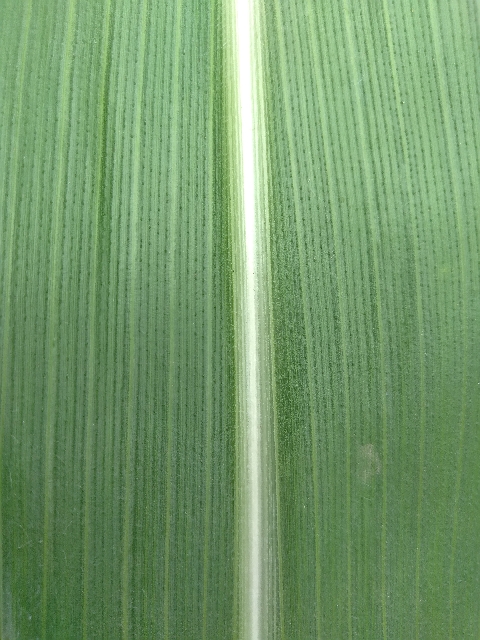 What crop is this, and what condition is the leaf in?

maize, healthy
